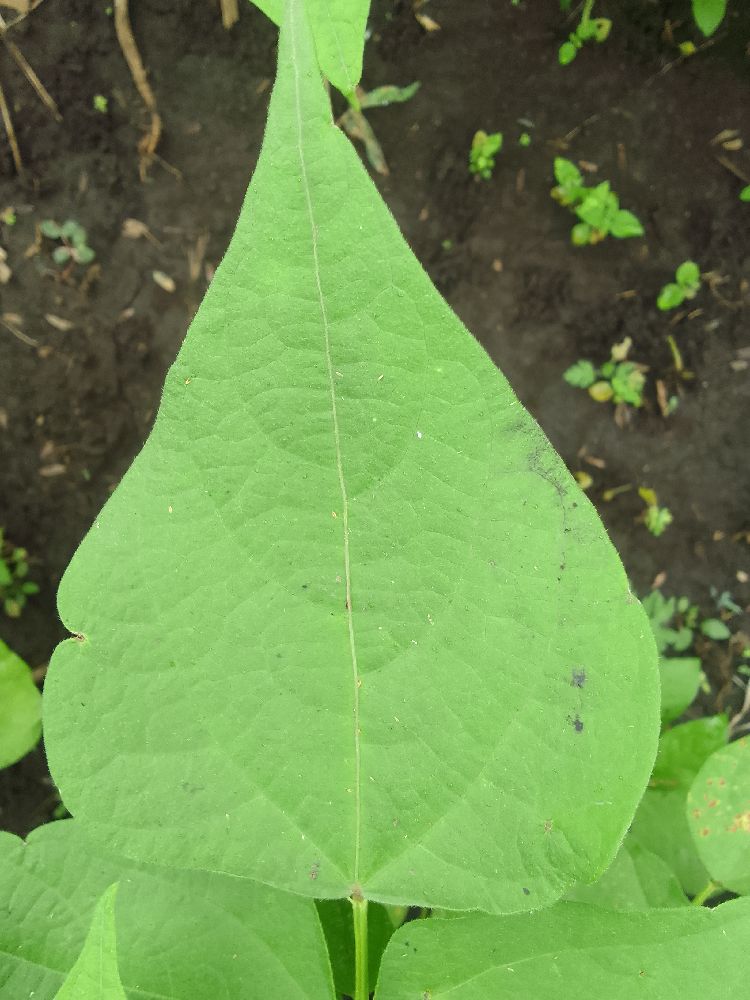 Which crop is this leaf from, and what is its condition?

common bean, healthy
